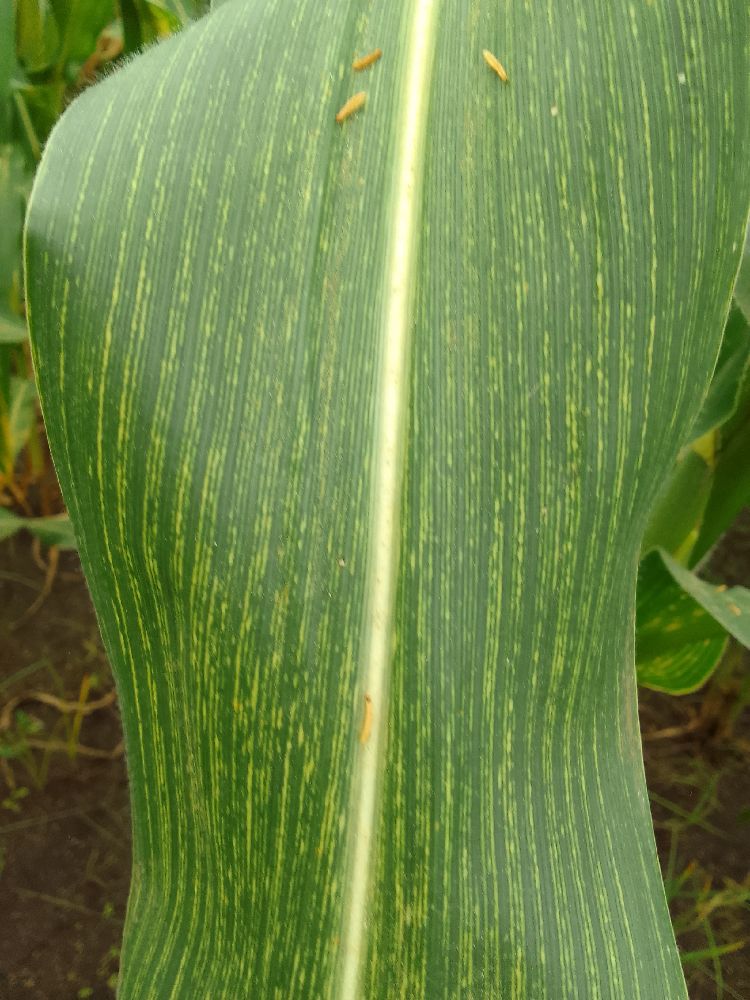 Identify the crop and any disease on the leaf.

maize, maize streak virus
